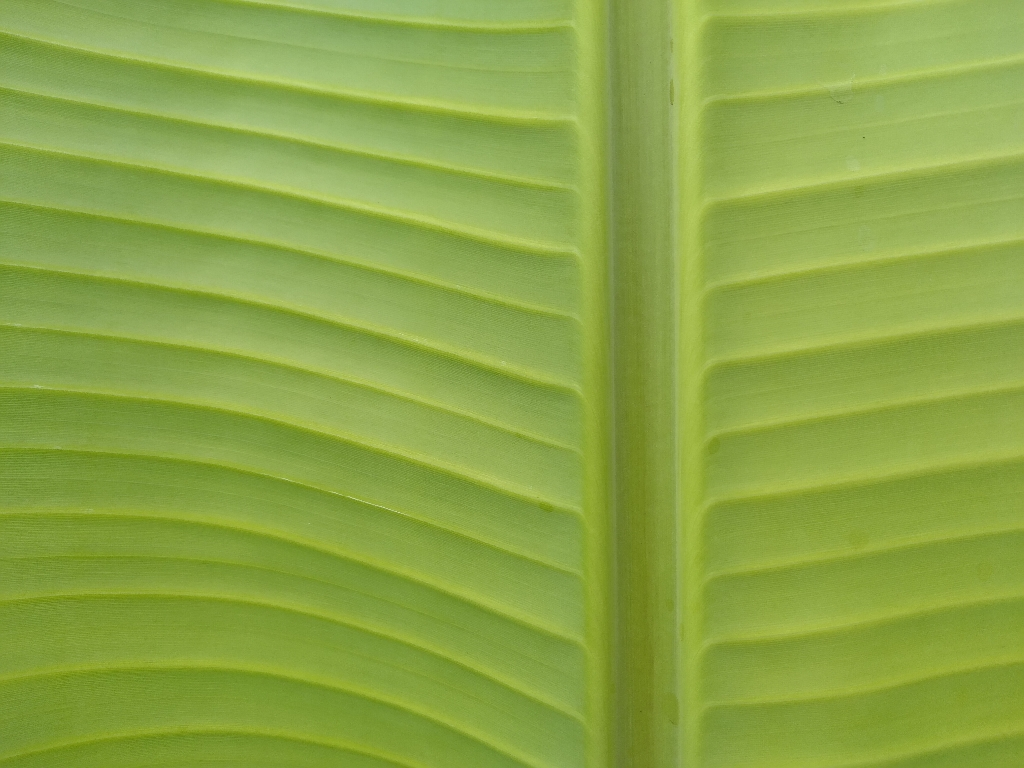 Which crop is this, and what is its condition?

banana, healthy
